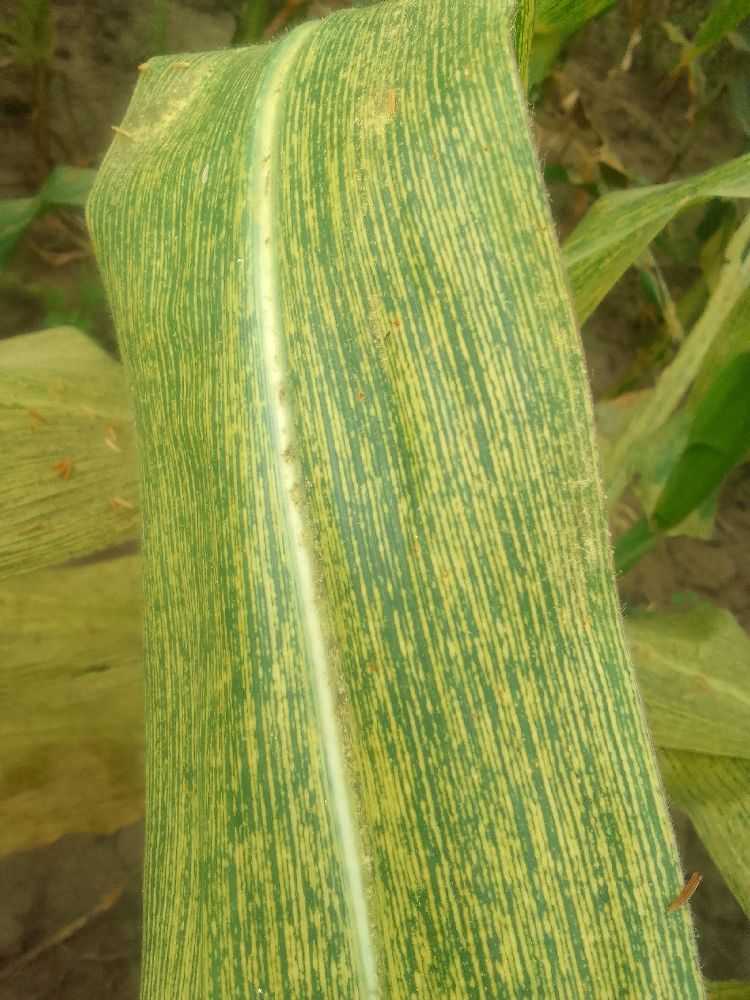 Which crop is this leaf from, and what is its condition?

maize, maize streak virus
